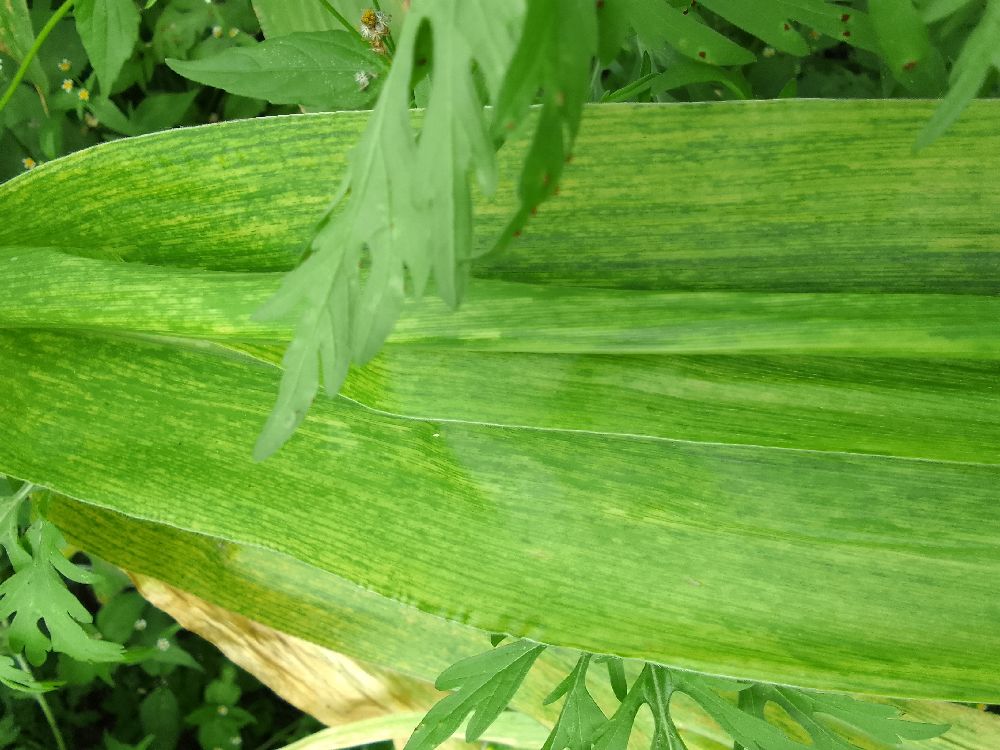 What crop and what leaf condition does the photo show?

maize, maize lethal necrosis
